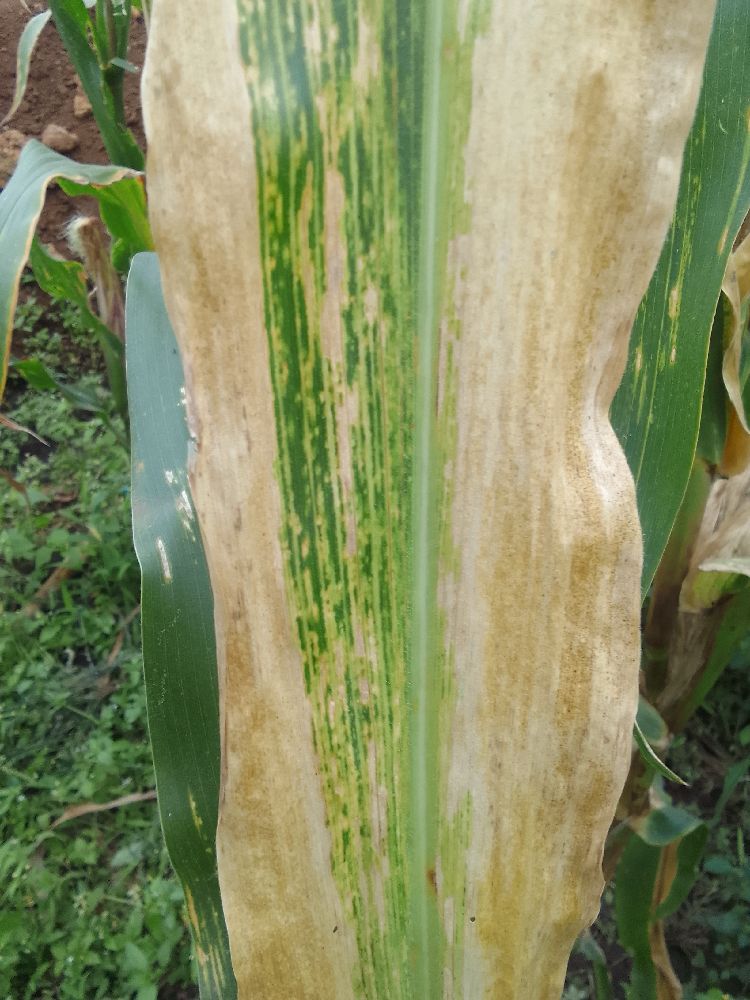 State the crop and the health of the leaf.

maize, maize lethal necrosis
